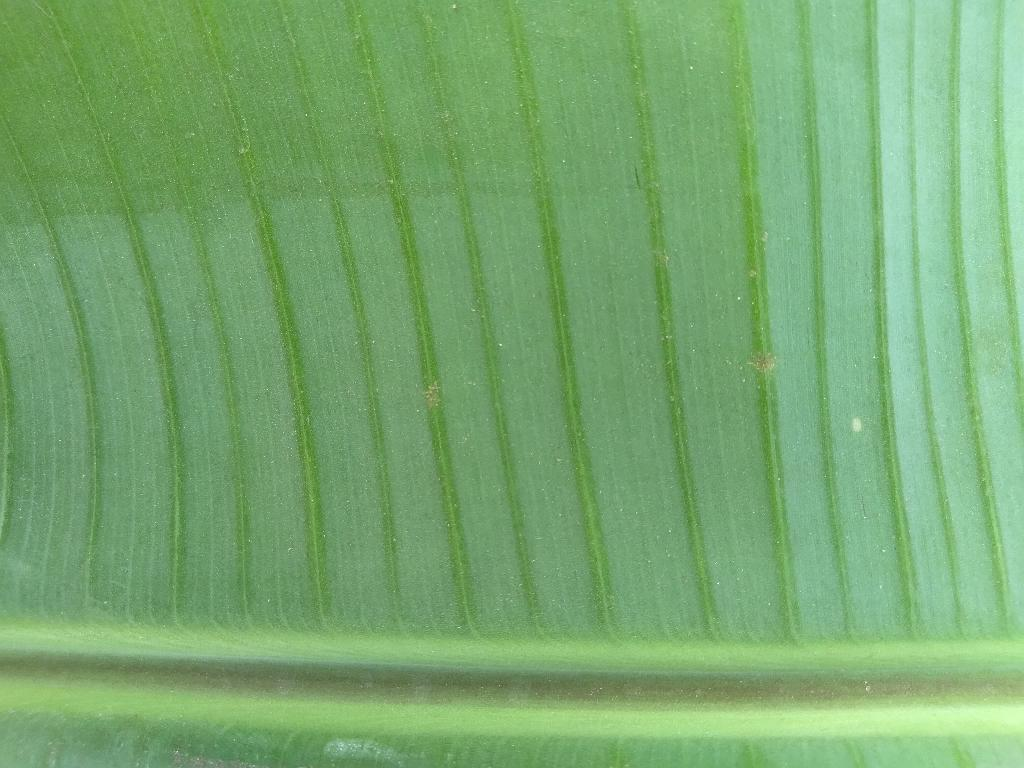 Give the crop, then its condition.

banana, healthy
